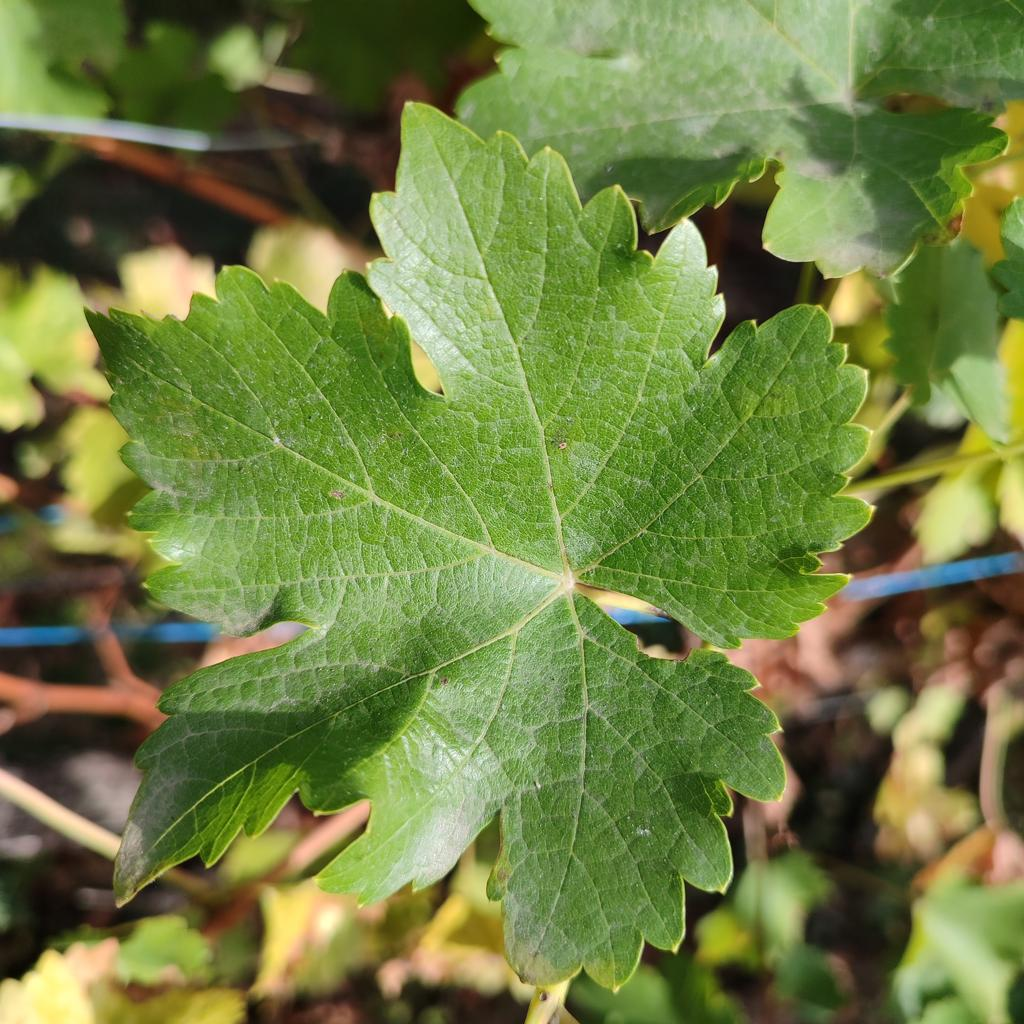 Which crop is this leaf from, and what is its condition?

grapevine, powdery mildew
